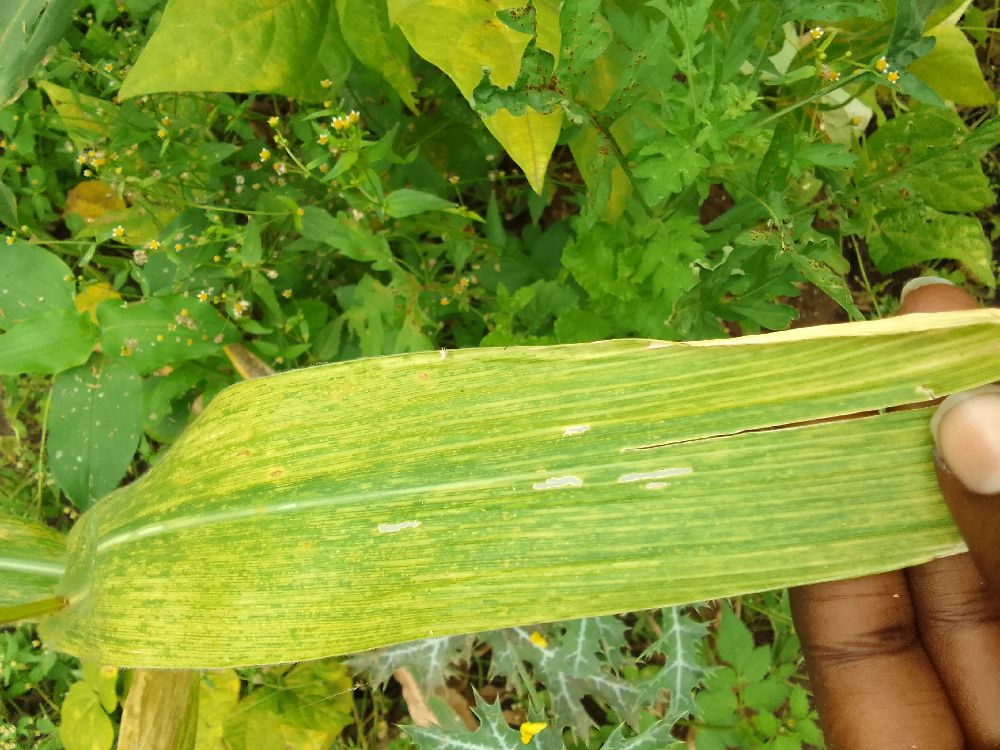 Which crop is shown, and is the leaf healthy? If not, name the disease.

maize, maize lethal necrosis
